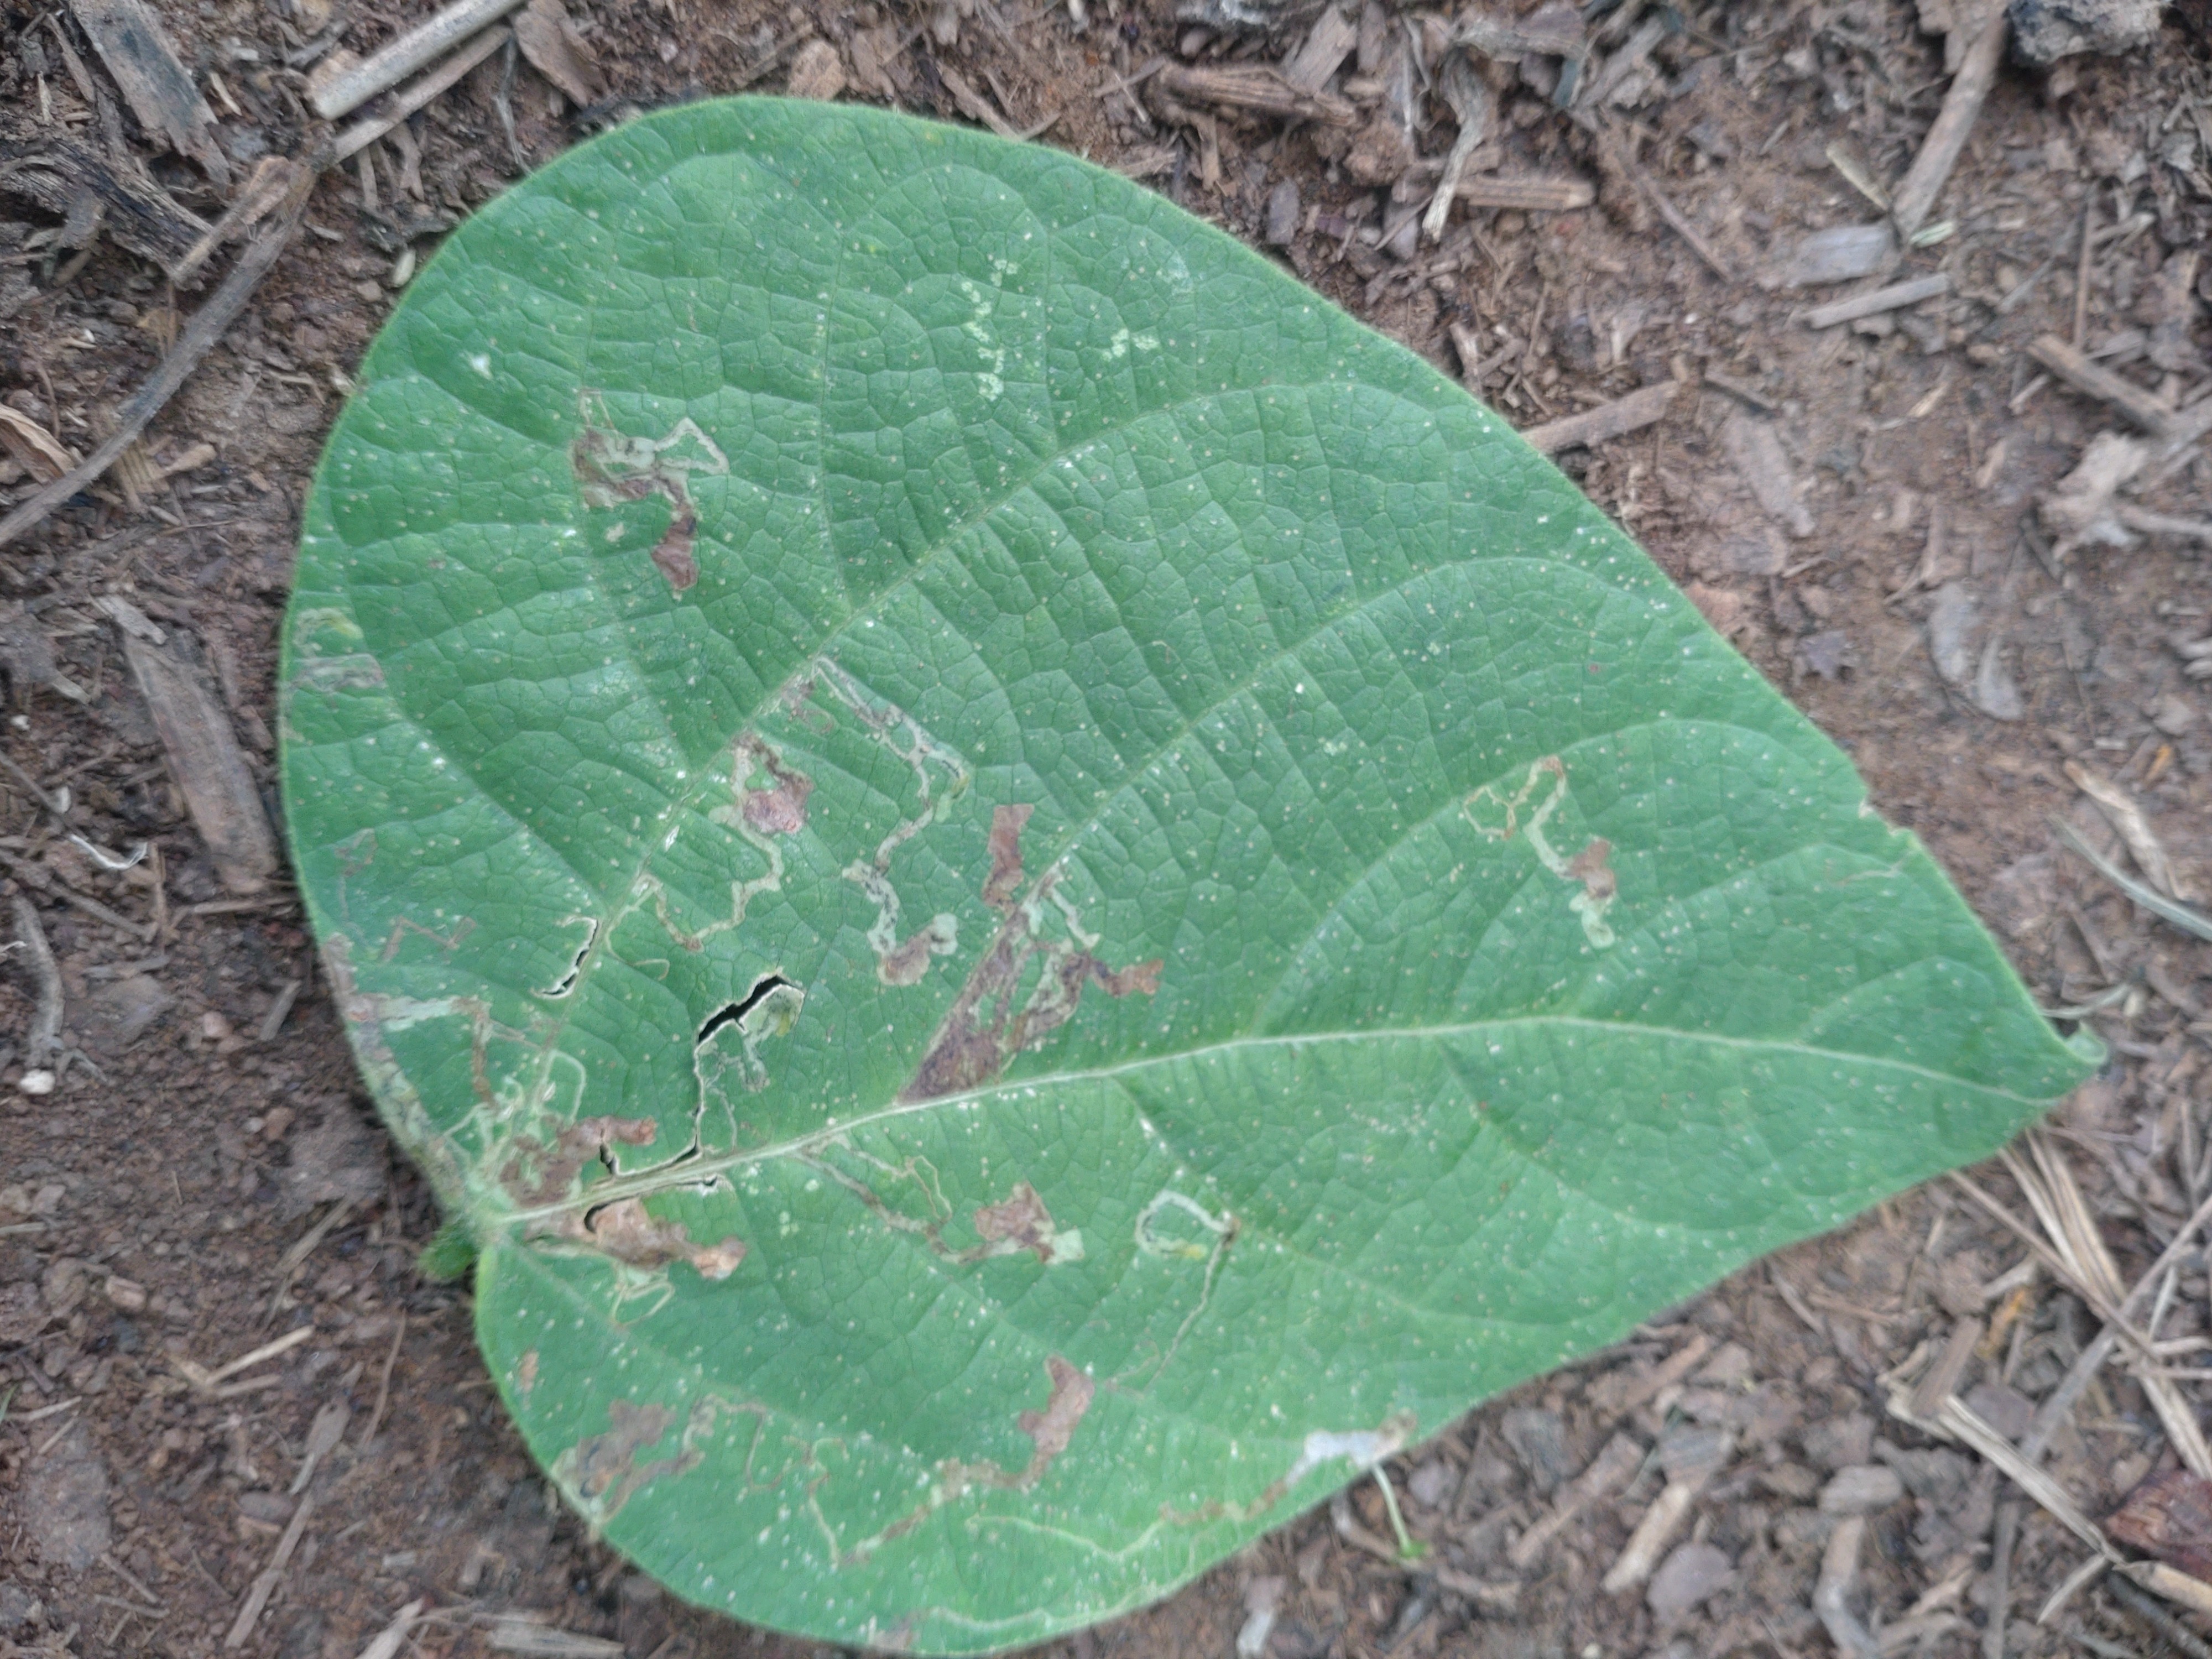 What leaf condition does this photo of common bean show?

anthracnose
